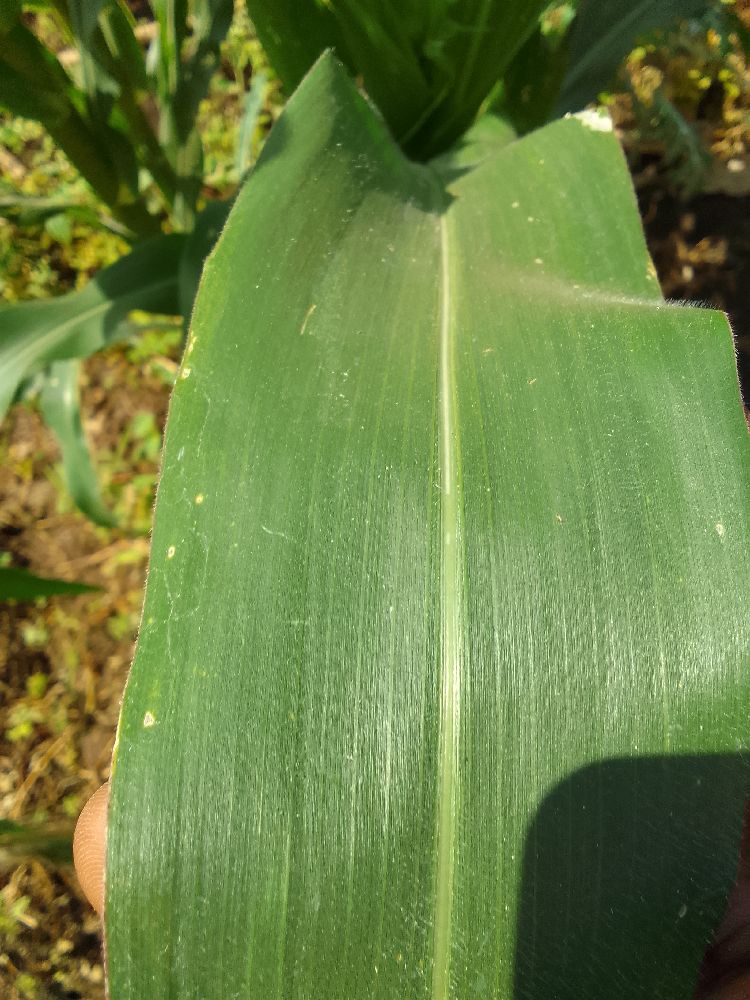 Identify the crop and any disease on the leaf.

maize, healthy
